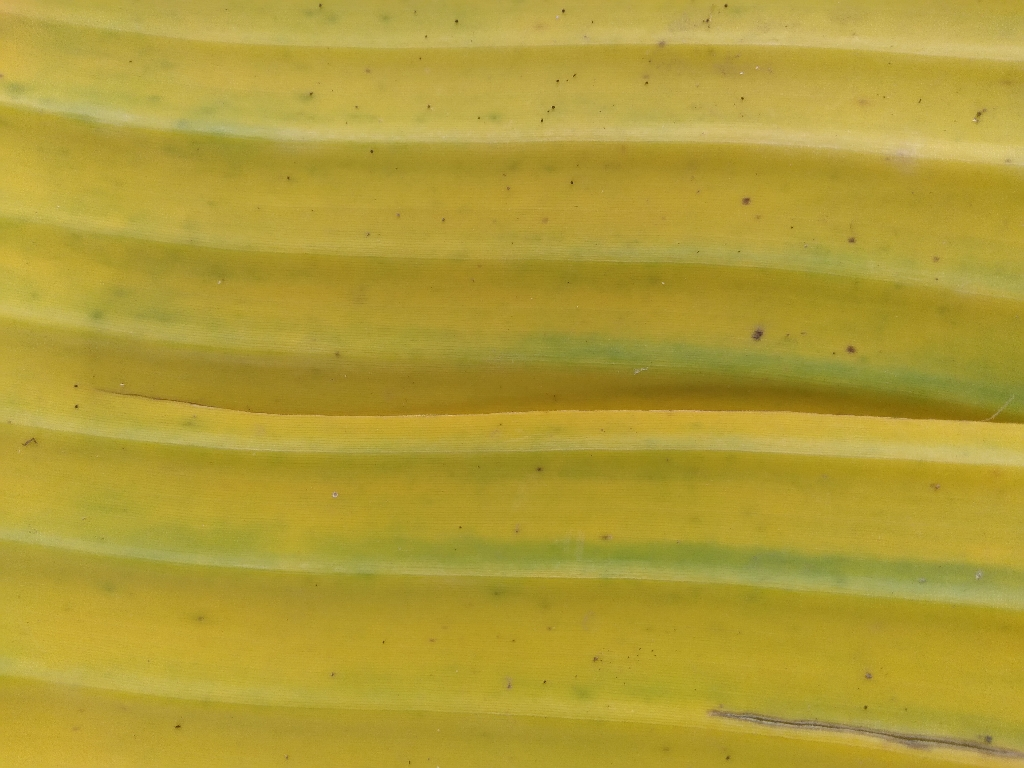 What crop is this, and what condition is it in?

banana, fusarium wilt race 1
